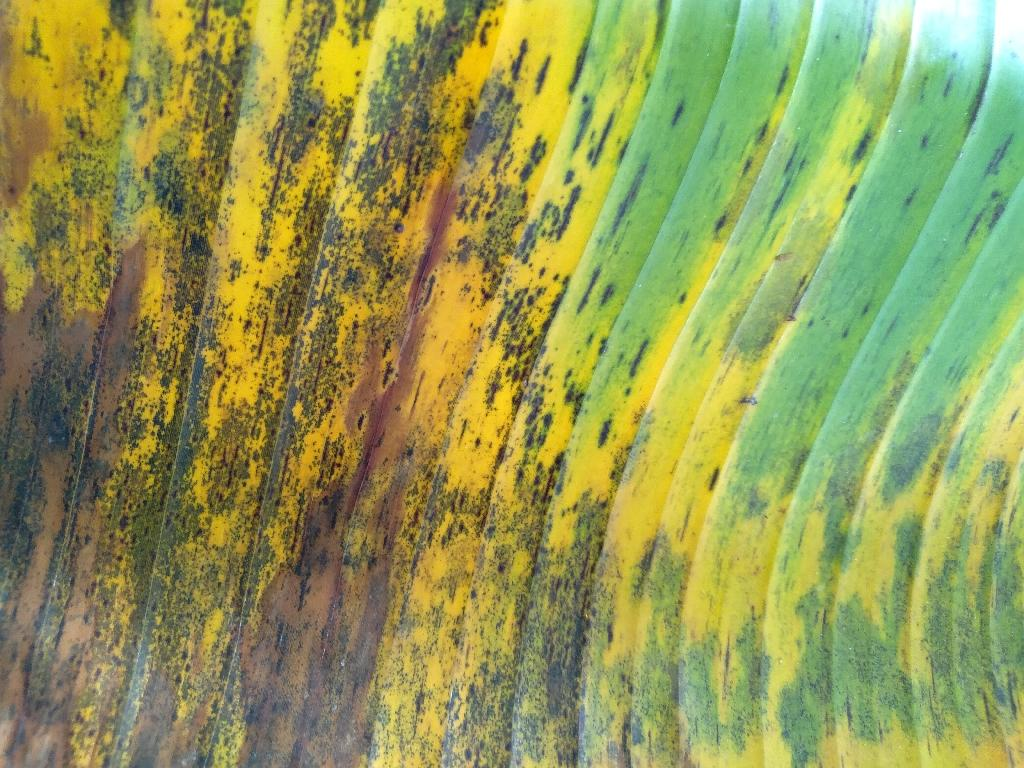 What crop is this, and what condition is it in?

banana, black sigatoka
